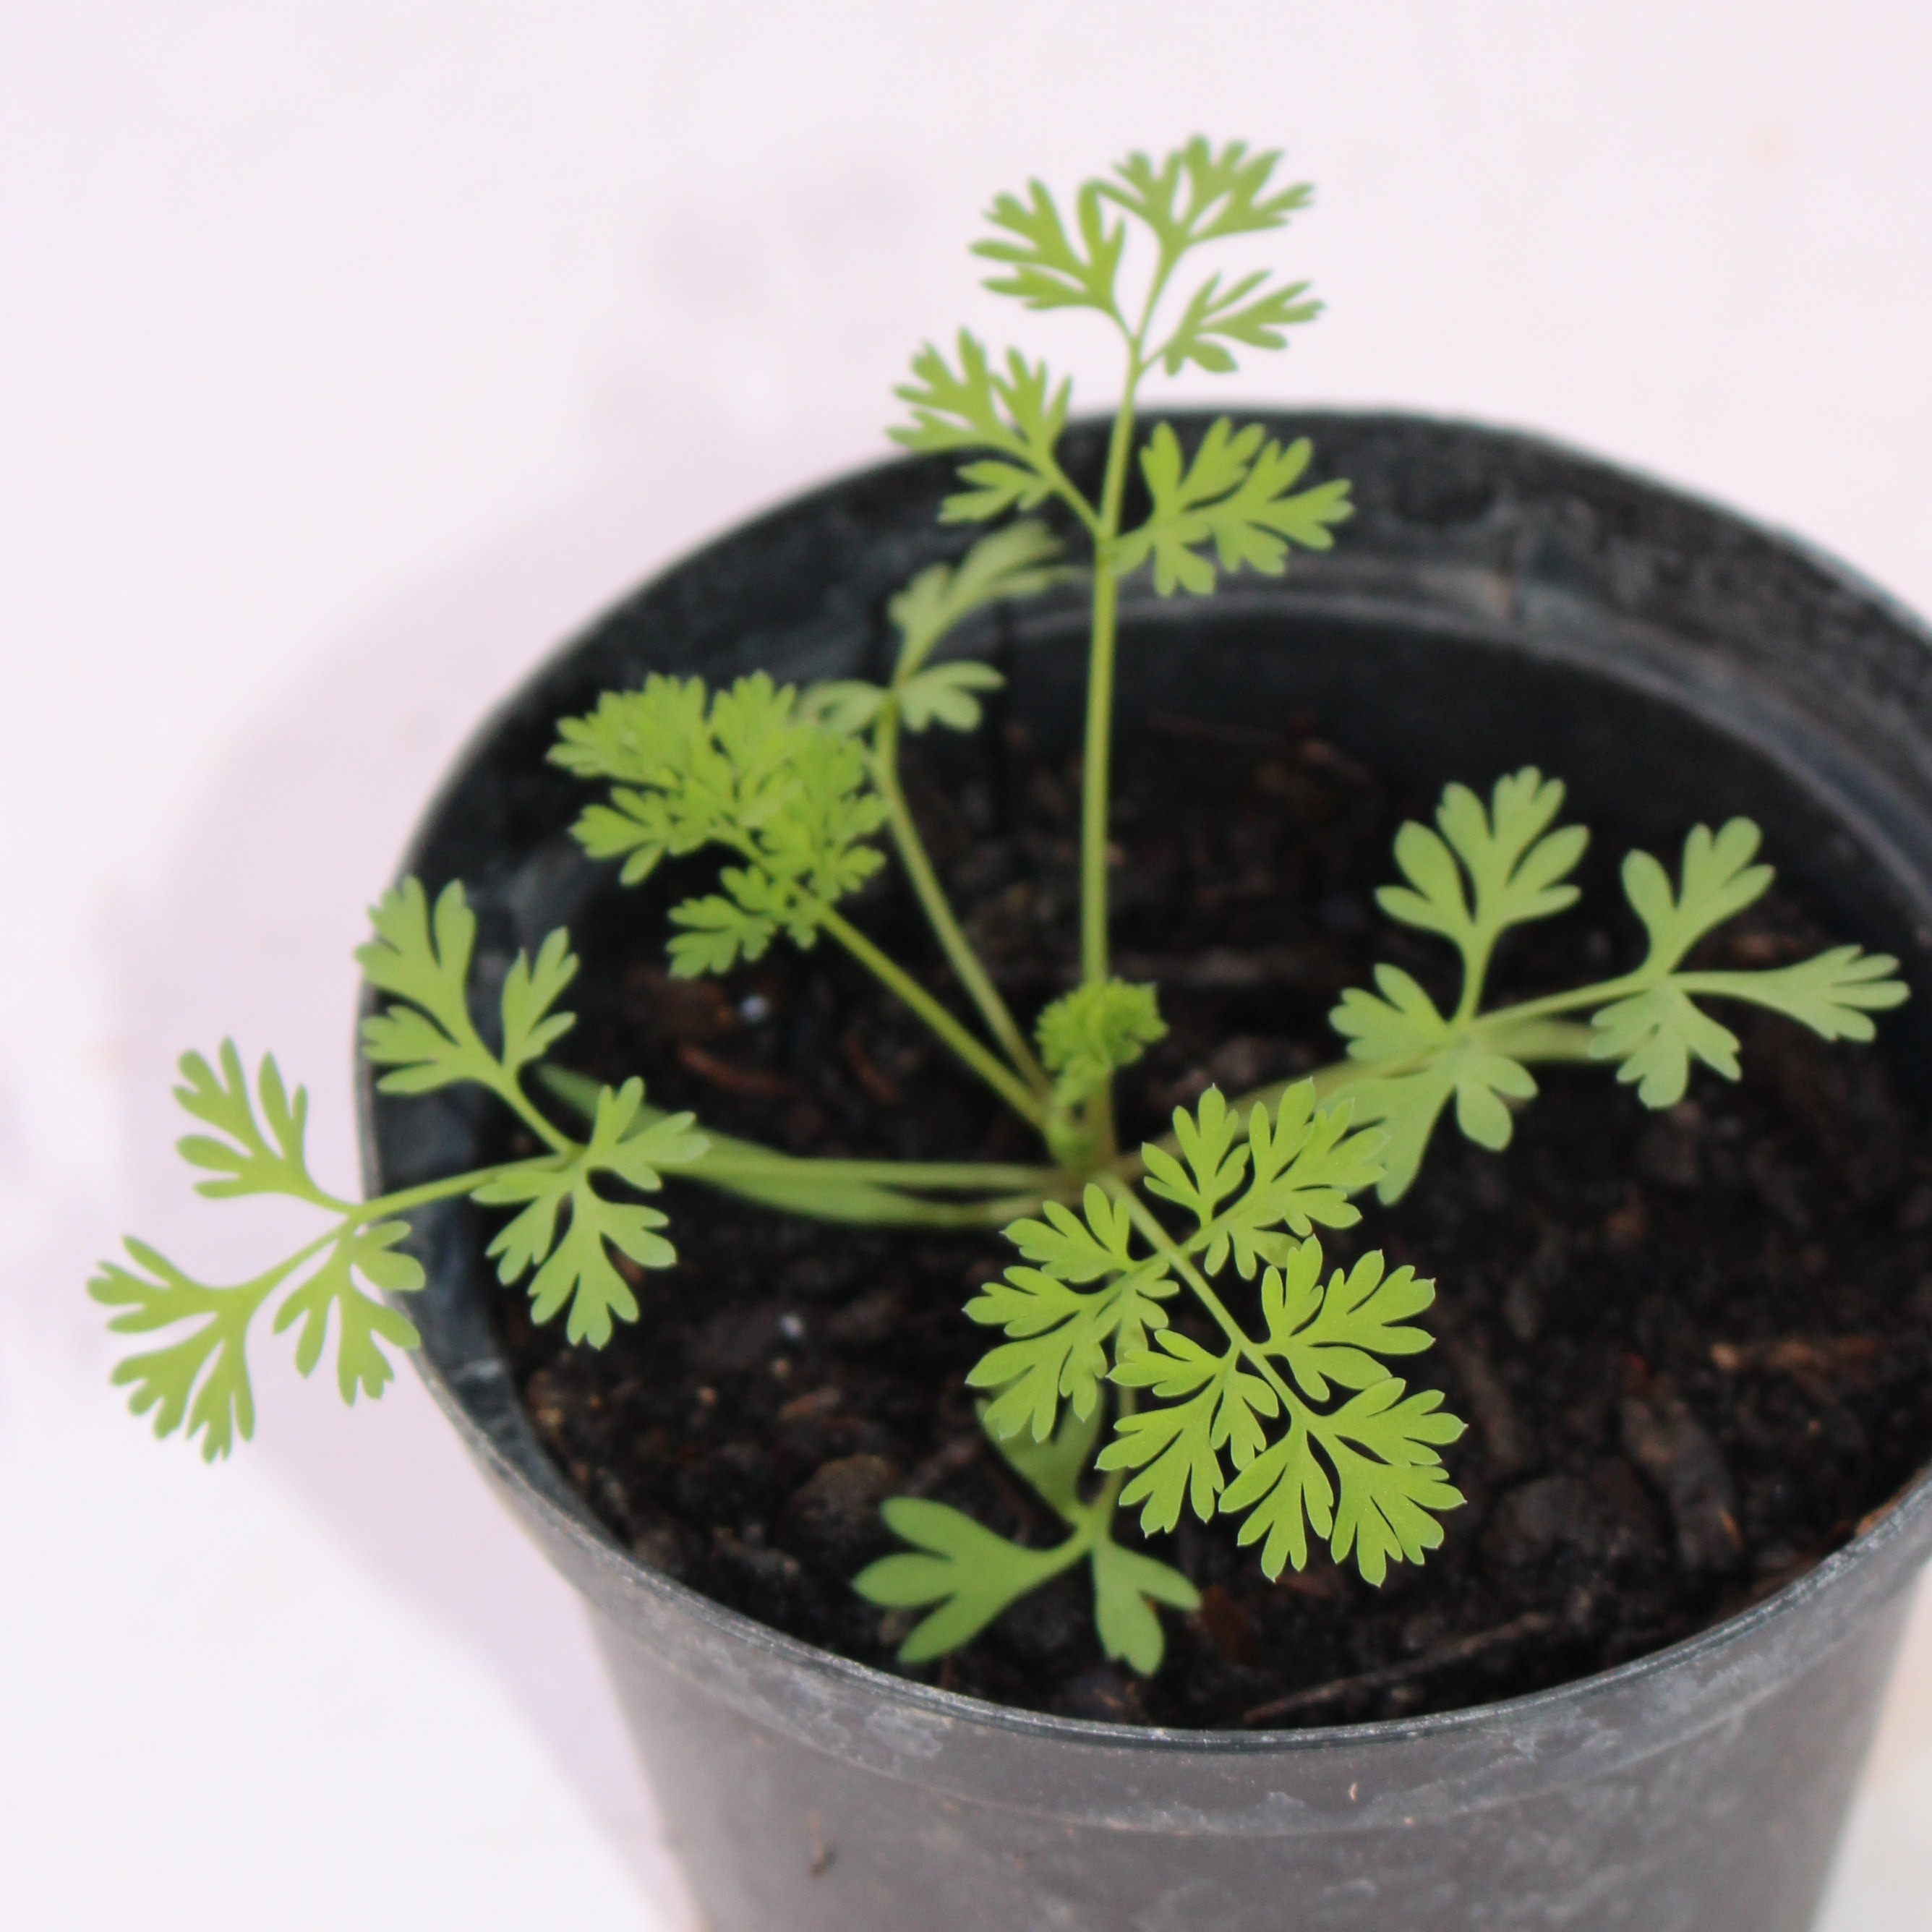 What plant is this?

Fumaria officinalis
